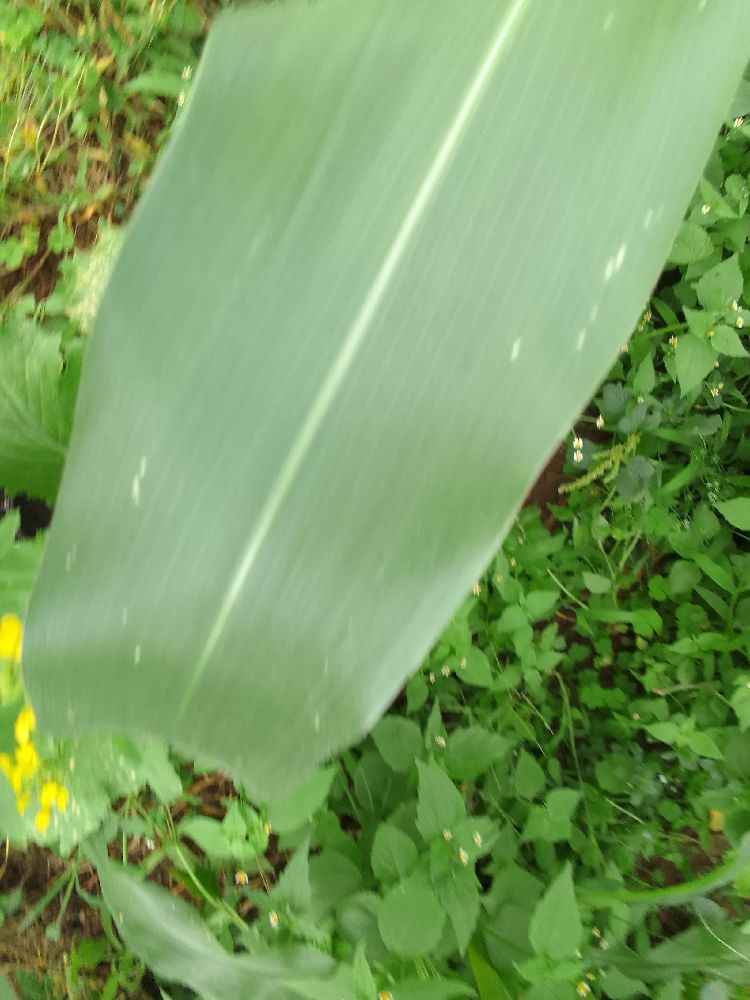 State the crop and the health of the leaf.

maize, healthy
